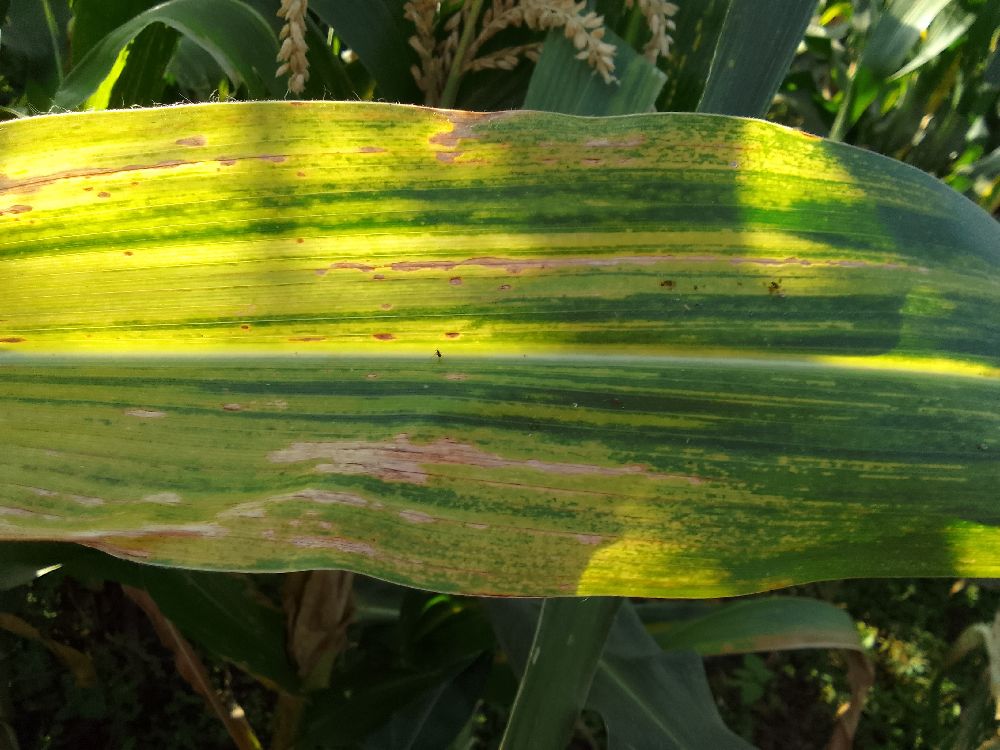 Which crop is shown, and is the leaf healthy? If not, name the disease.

maize, maize lethal necrosis
